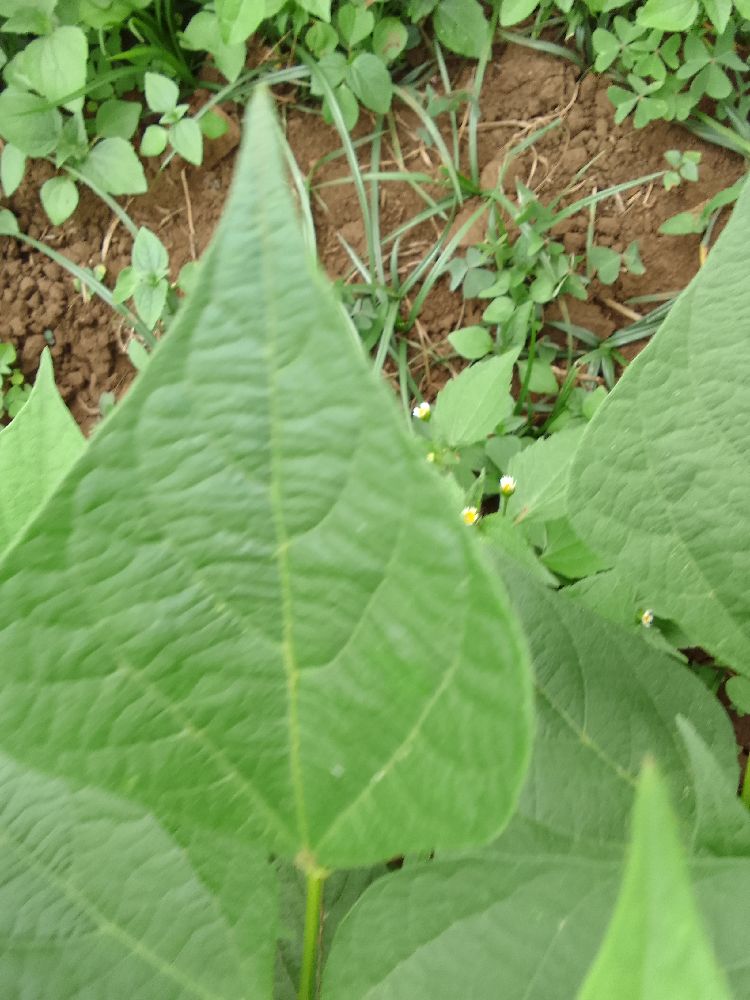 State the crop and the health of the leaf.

common bean, healthy
